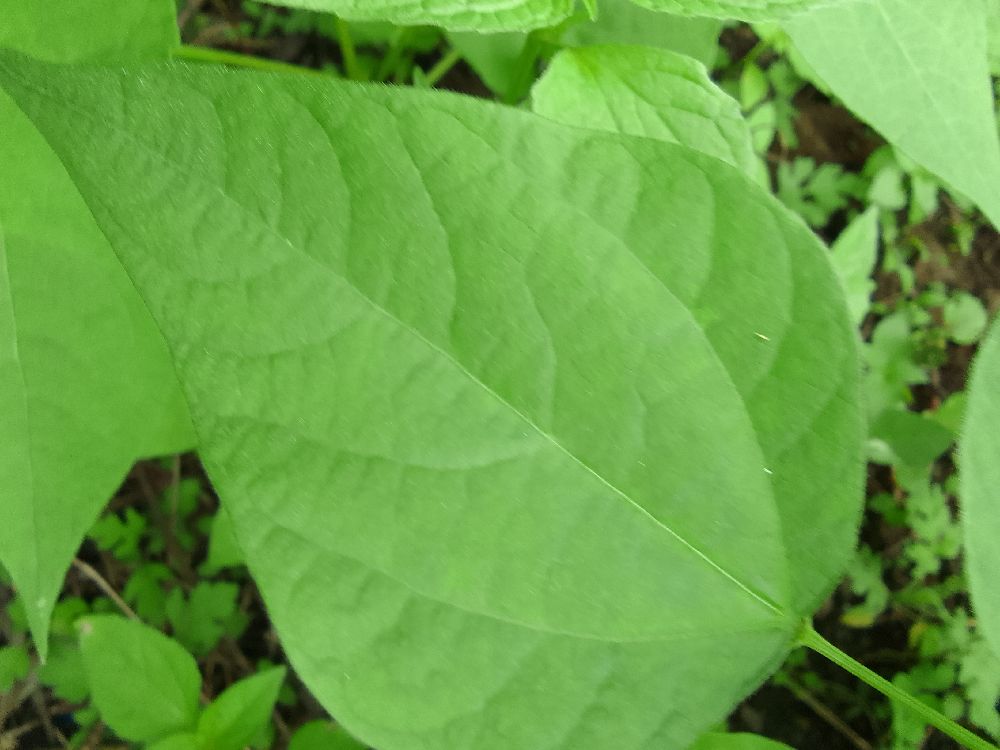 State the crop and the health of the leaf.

common bean, healthy
